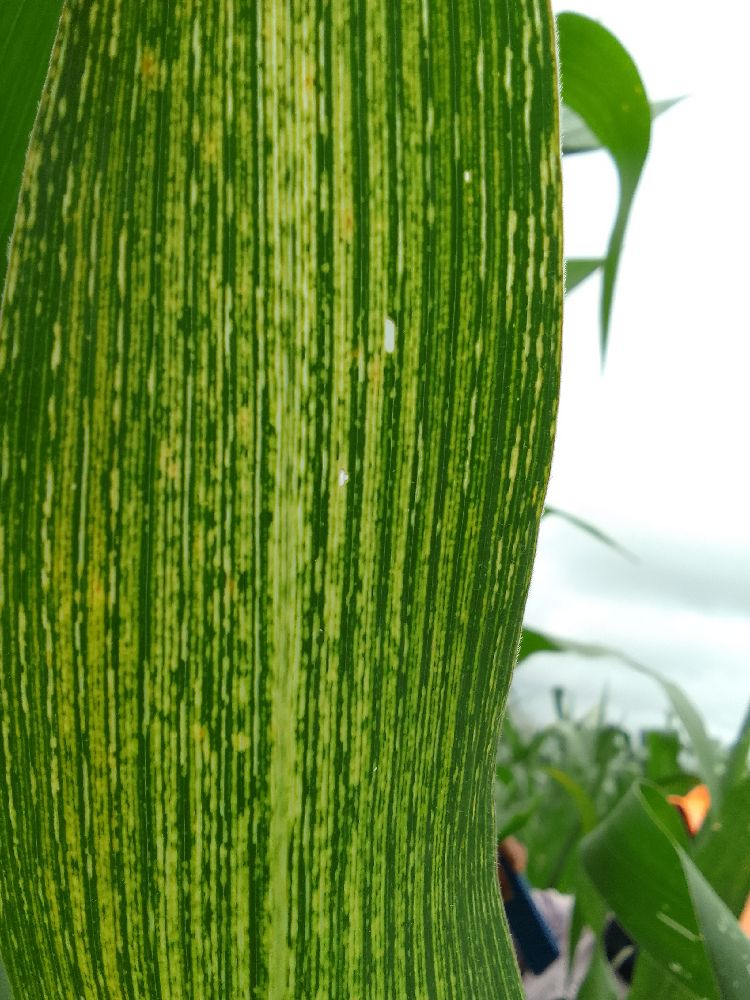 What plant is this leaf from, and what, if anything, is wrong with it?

maize, maize streak virus
